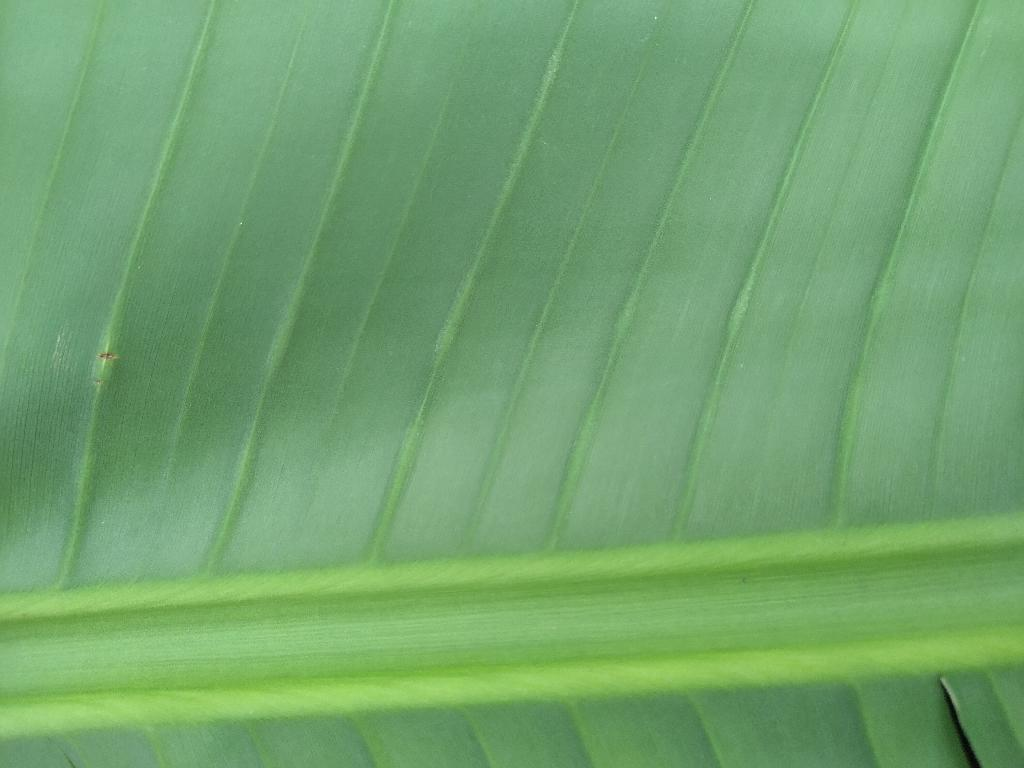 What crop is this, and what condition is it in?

banana, healthy
